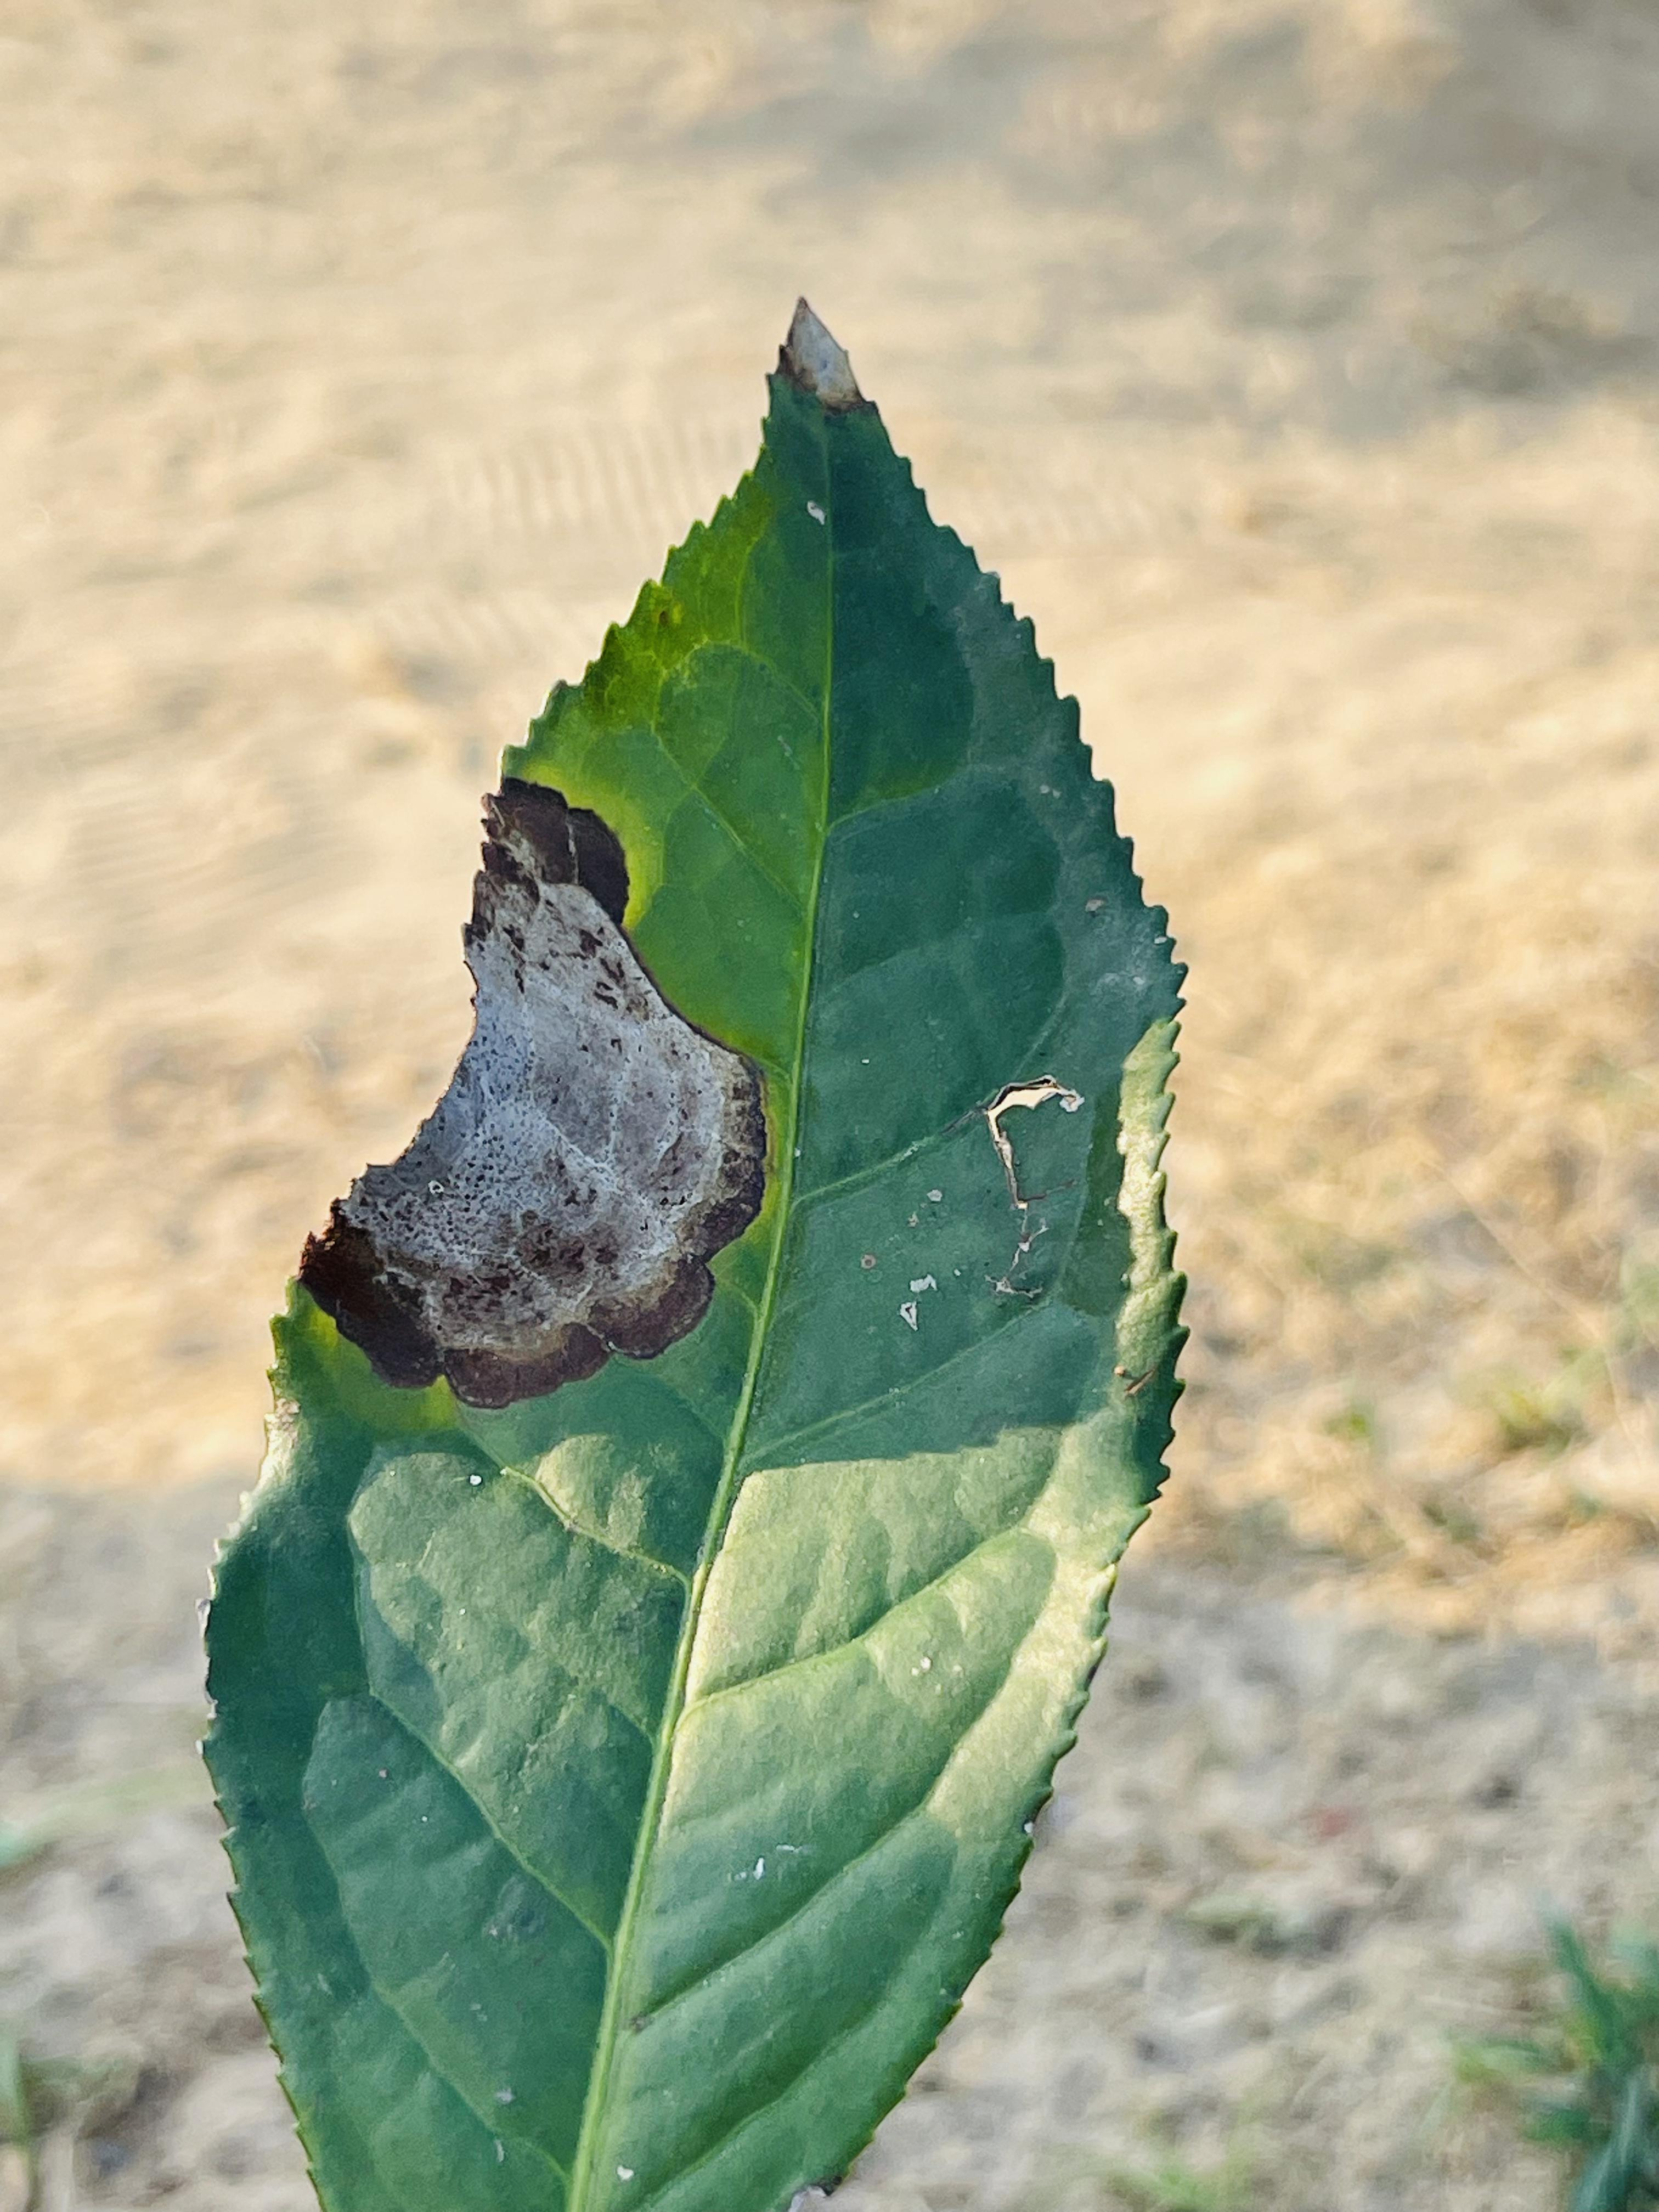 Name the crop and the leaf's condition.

tea, blight
